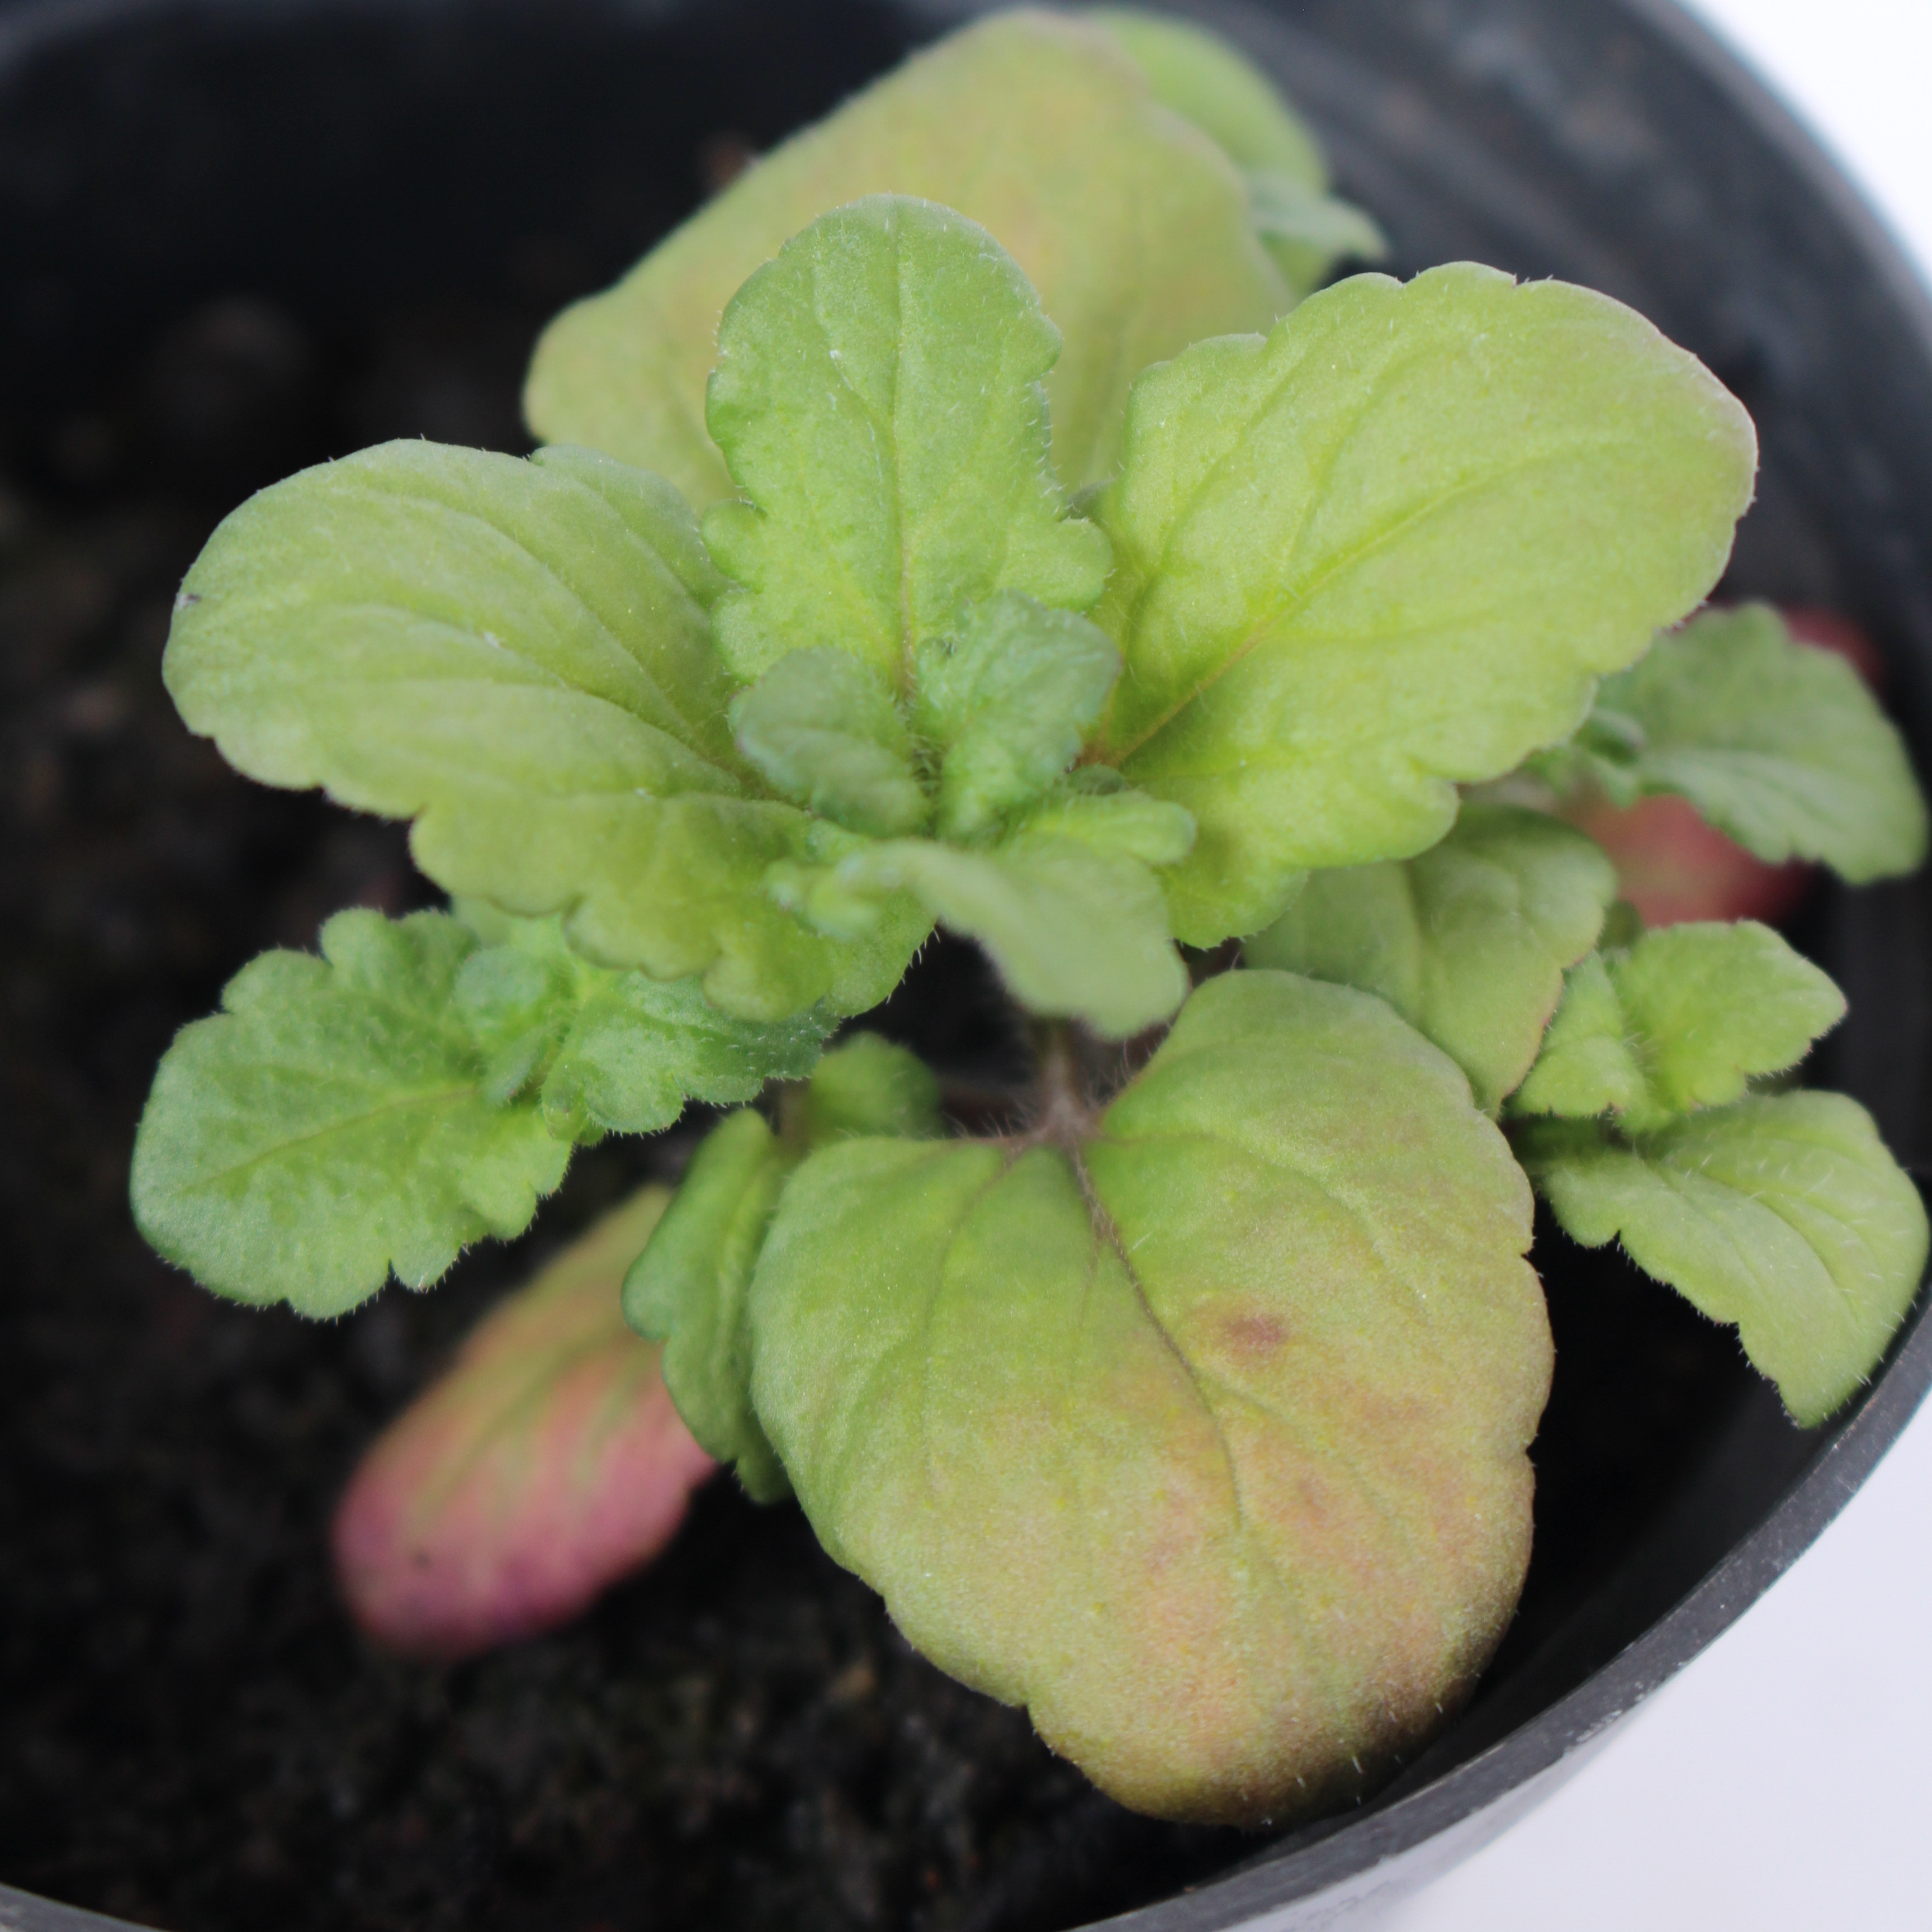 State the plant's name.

Veronica persica
